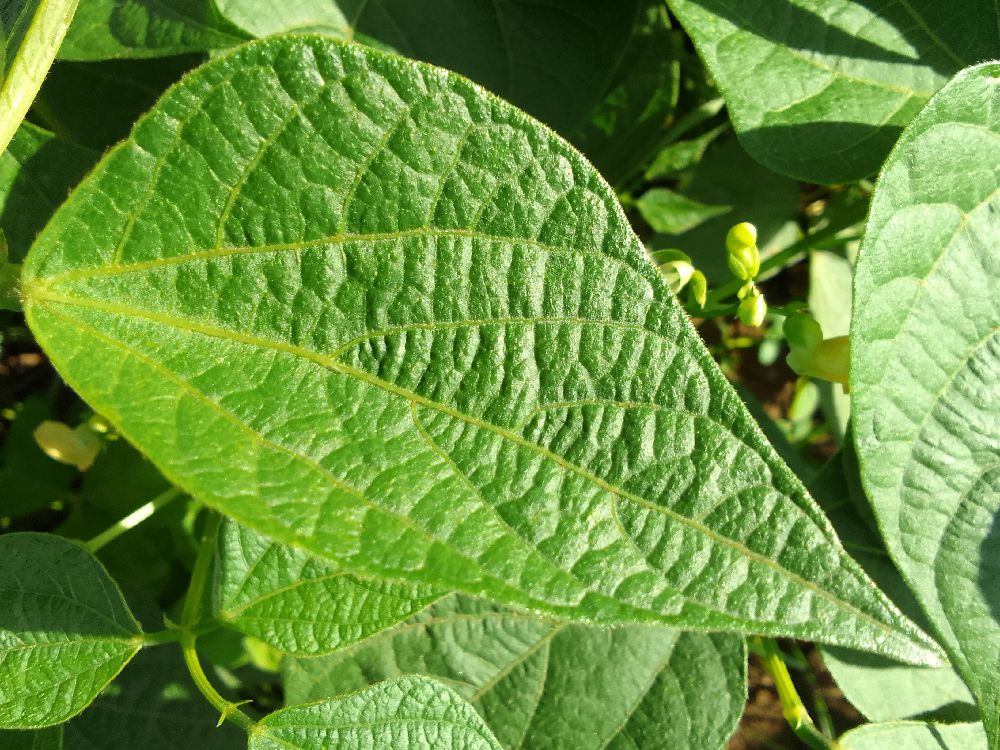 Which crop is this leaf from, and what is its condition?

common bean, healthy
